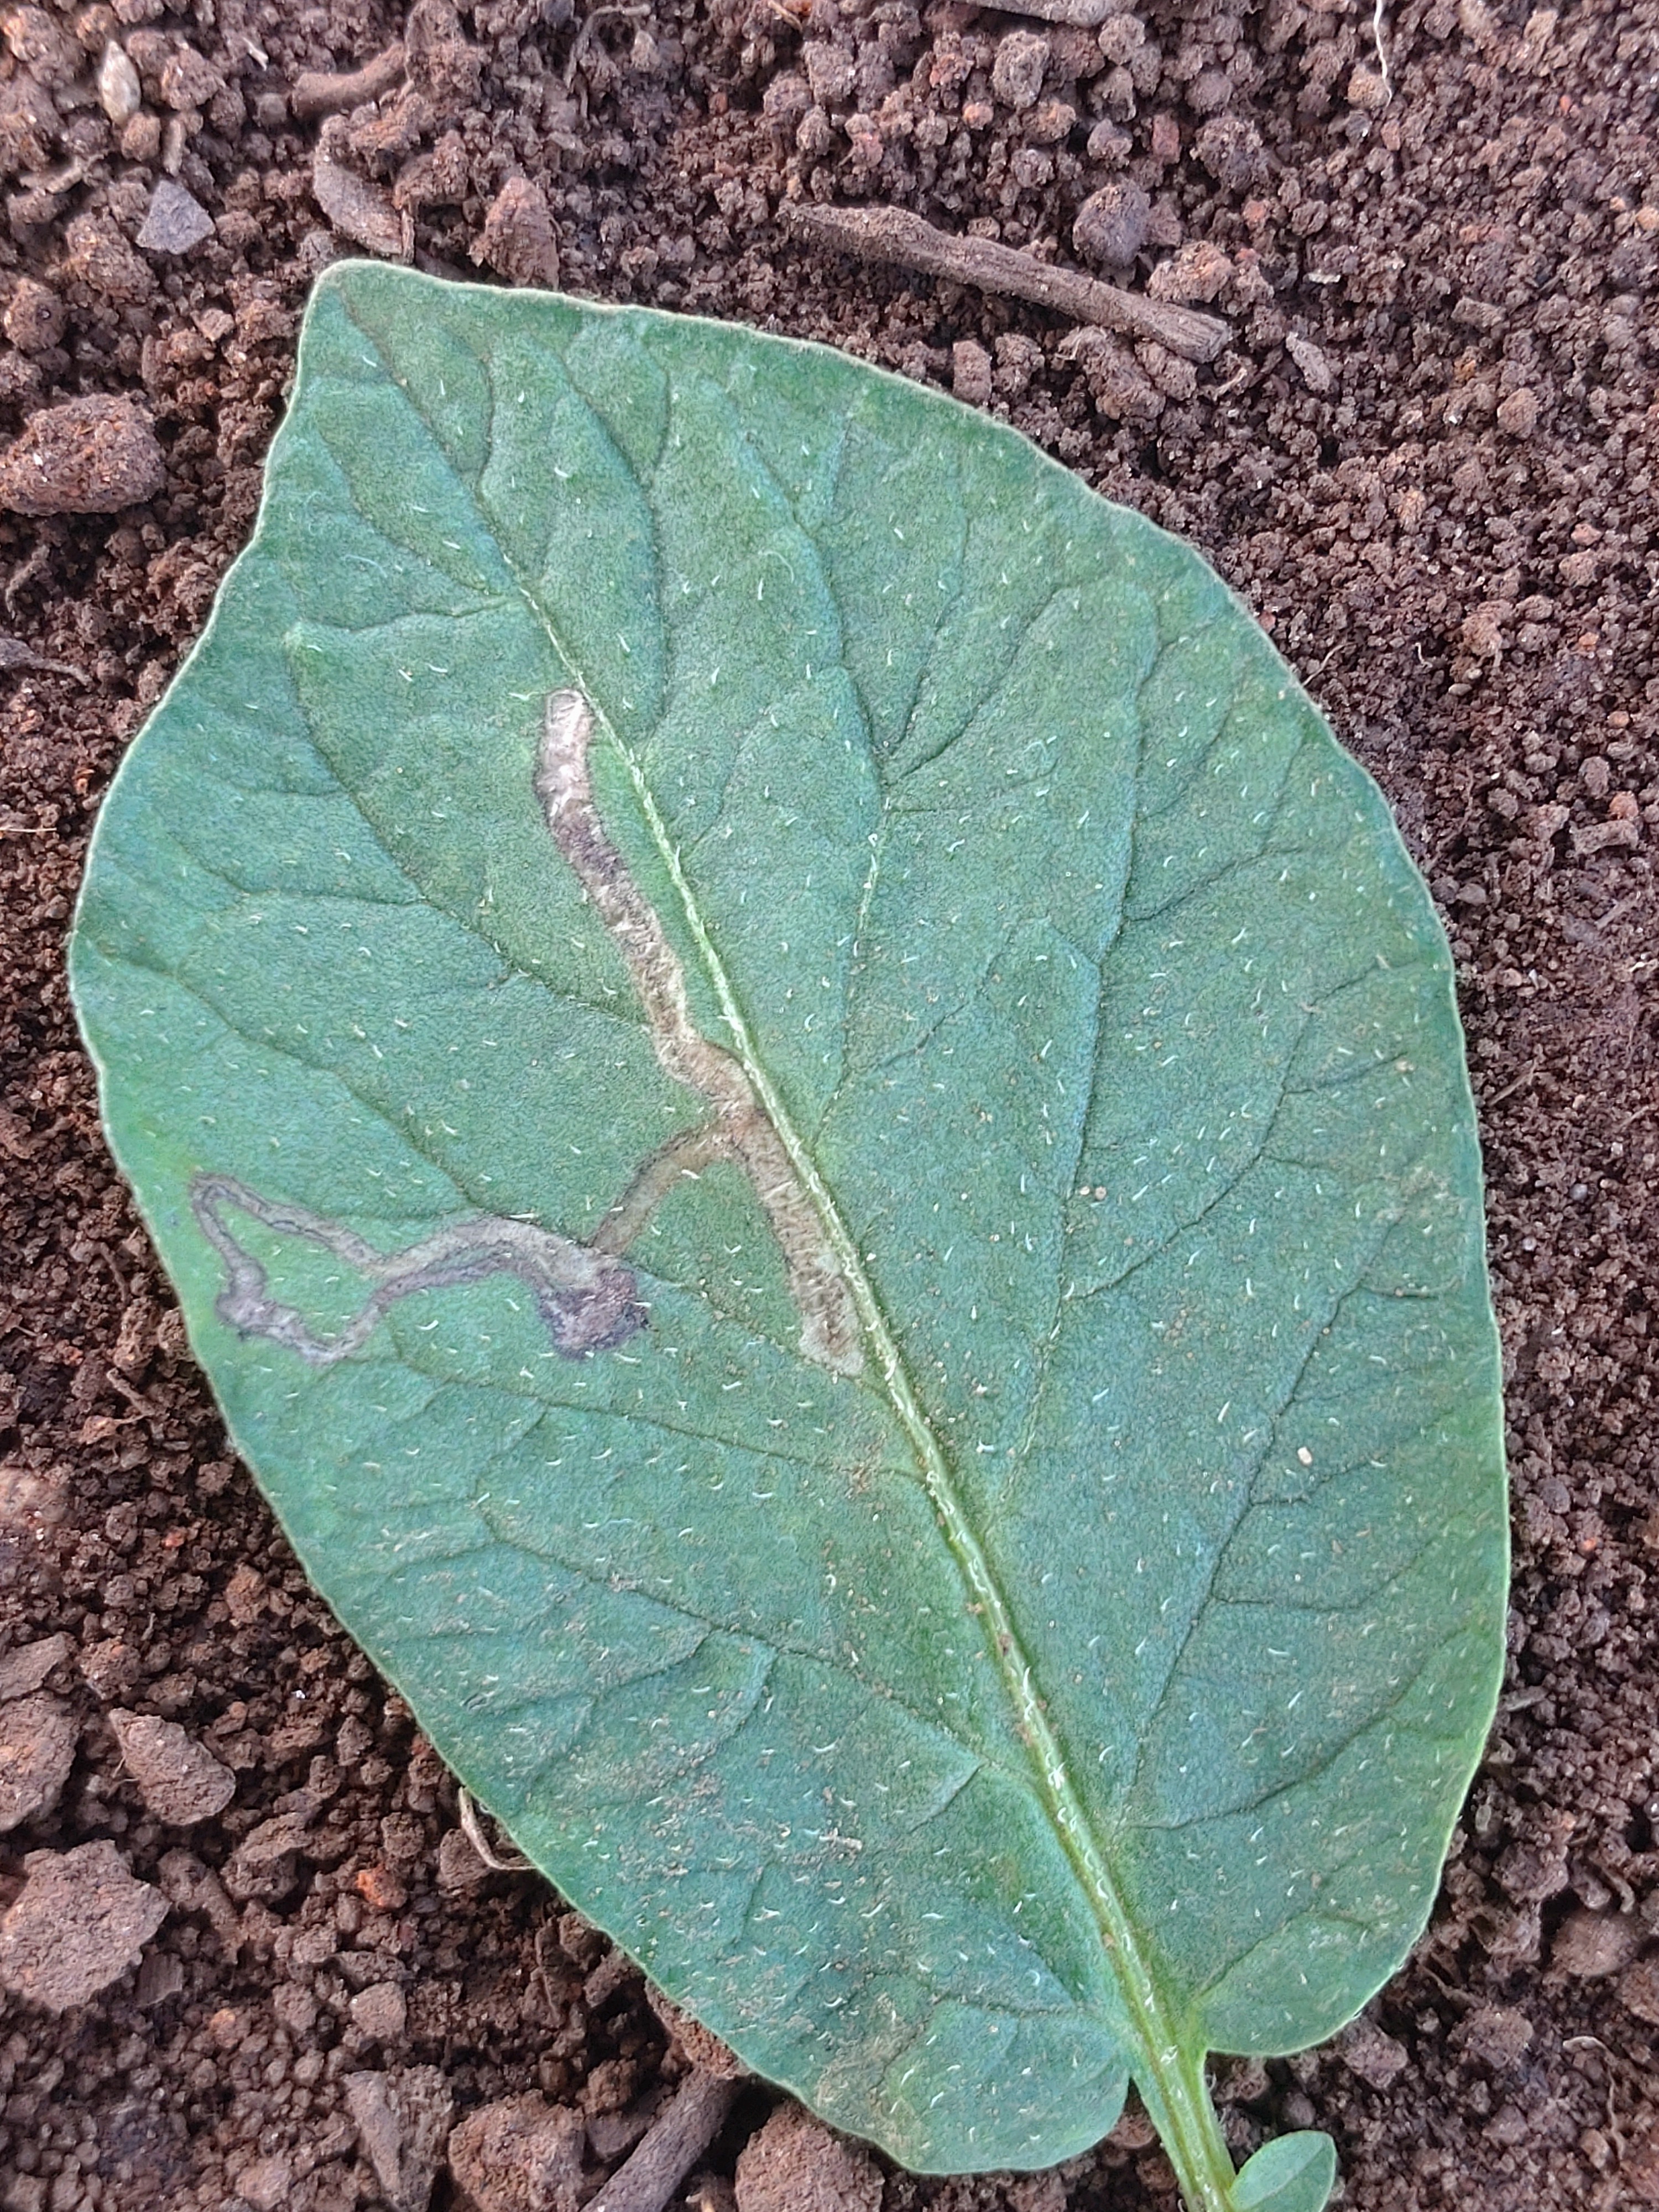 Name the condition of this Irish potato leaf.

early blight
